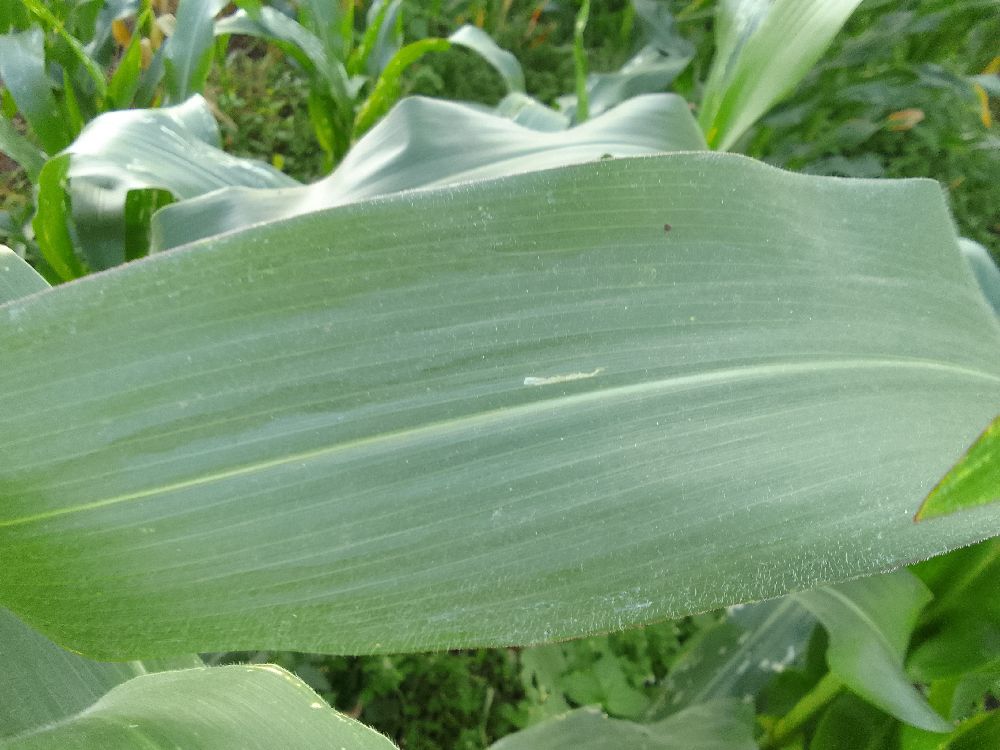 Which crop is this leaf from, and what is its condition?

maize, healthy
